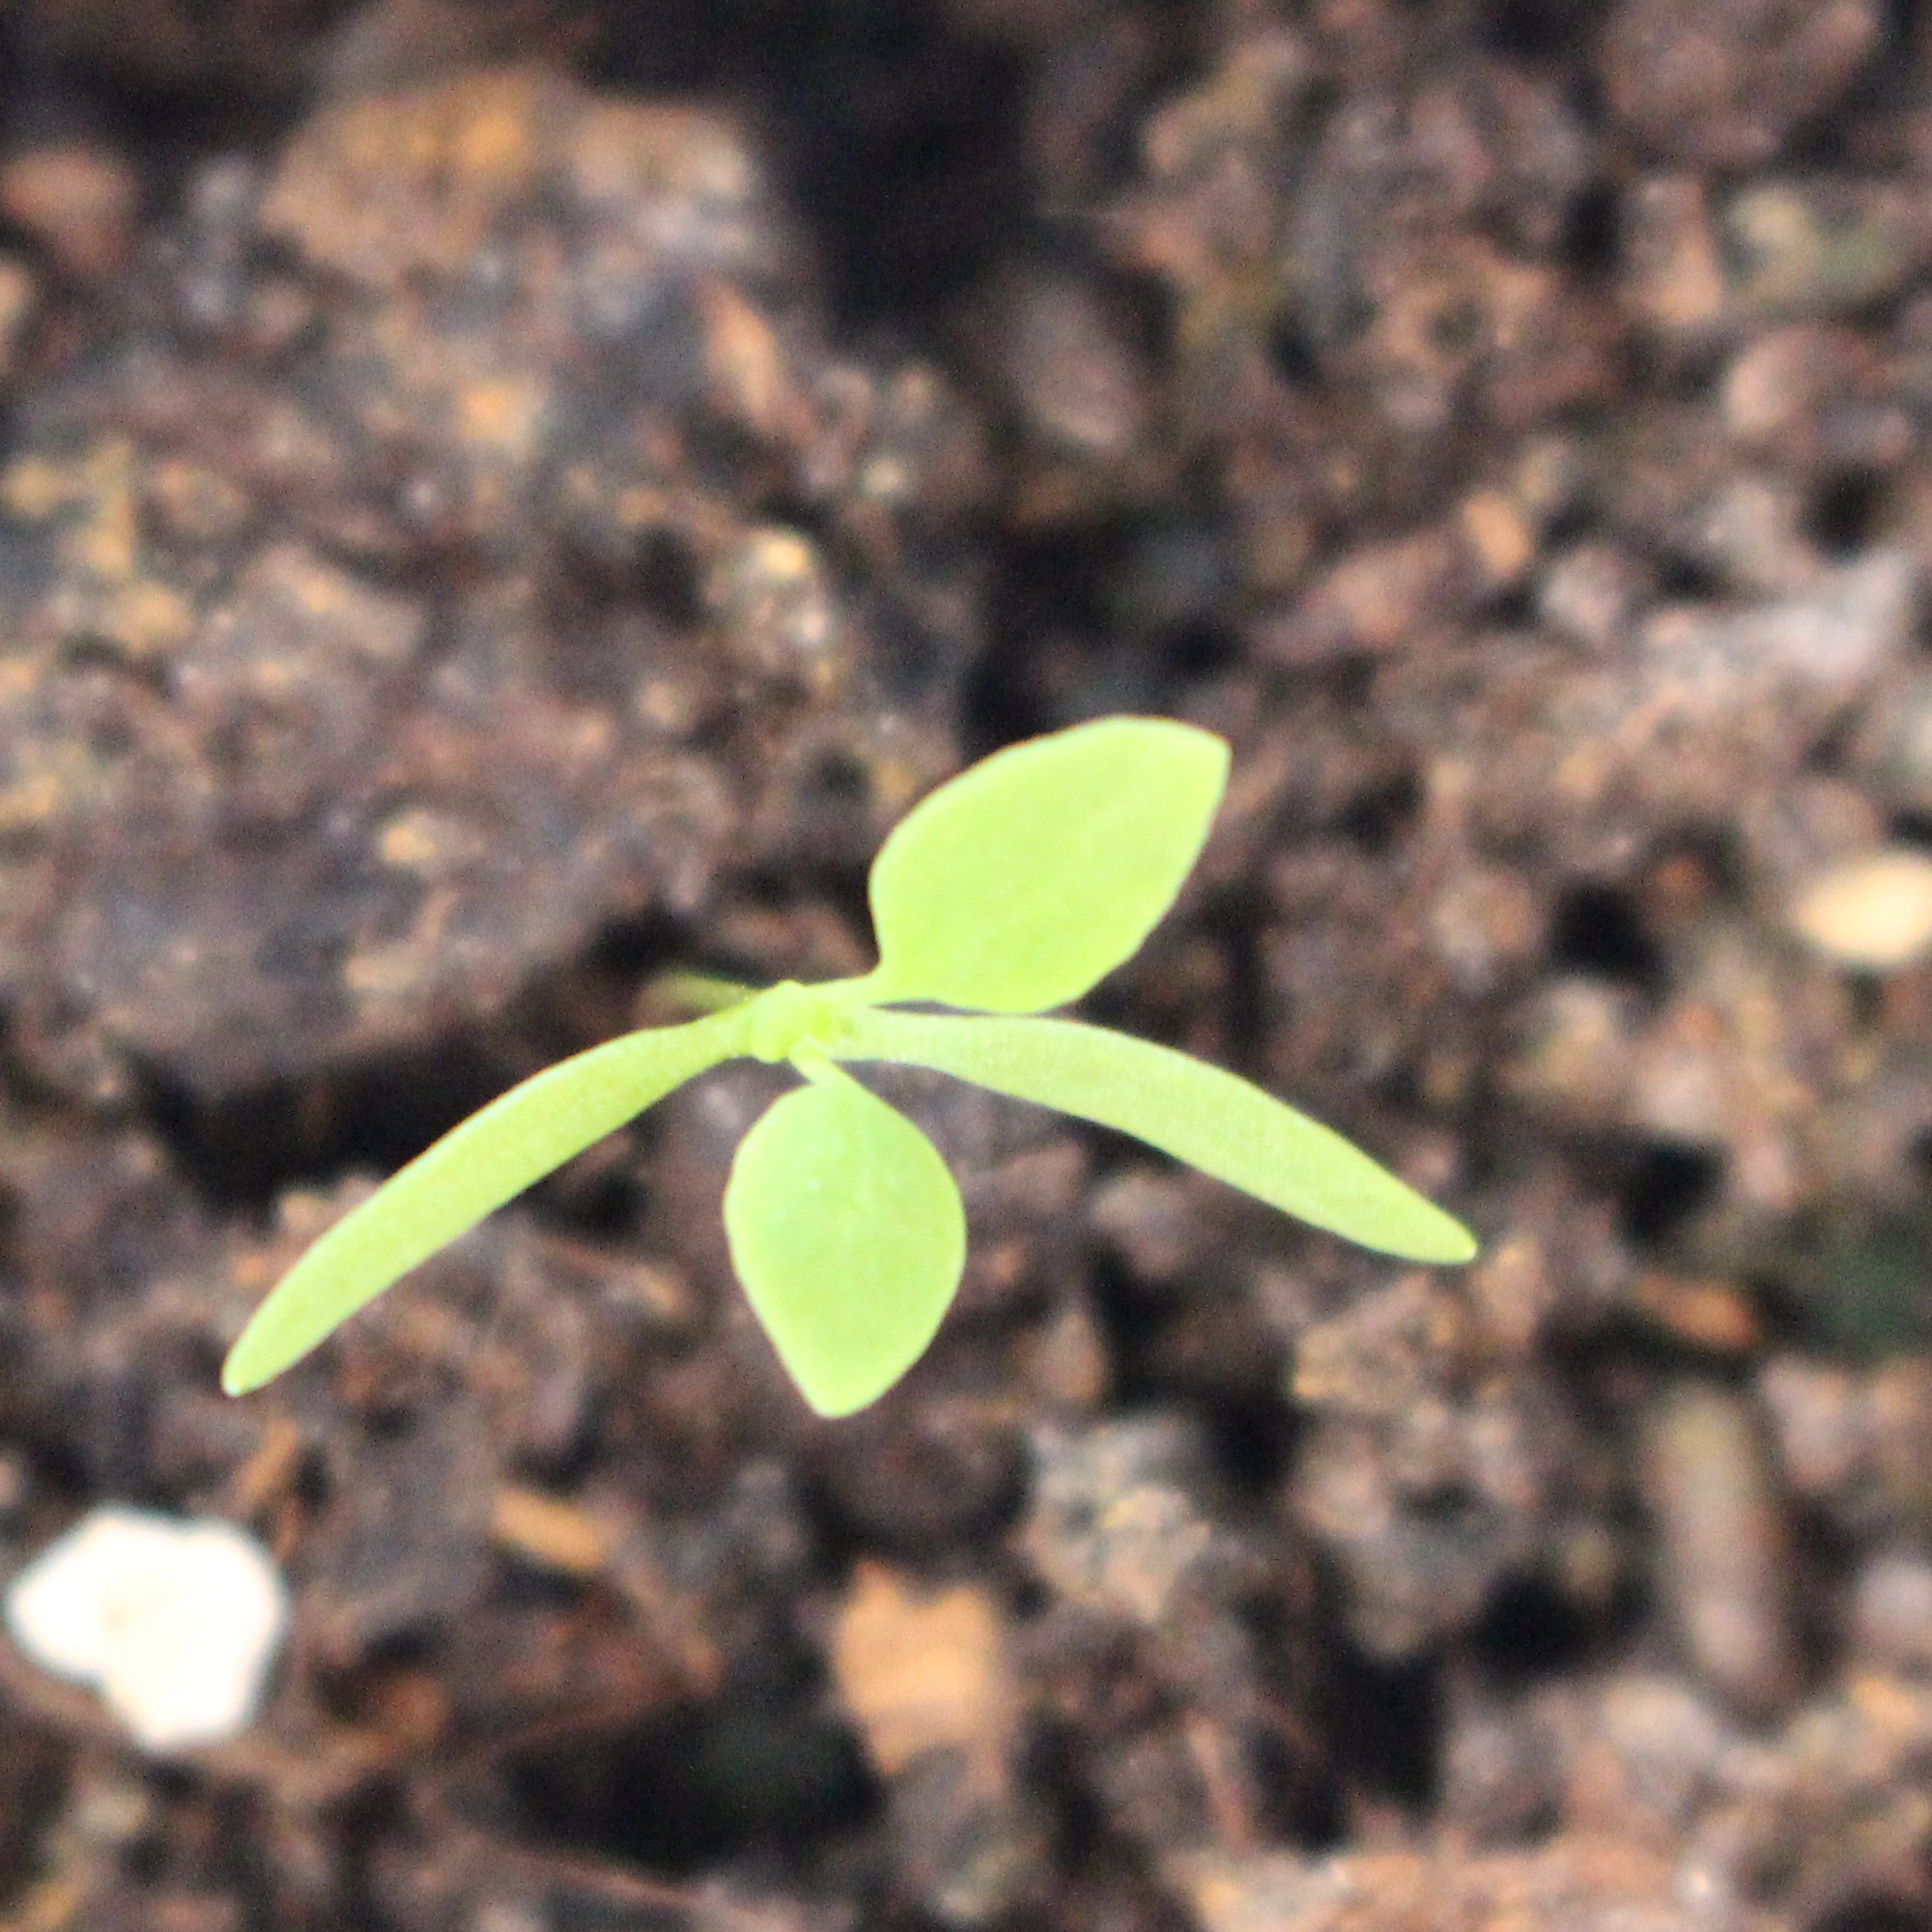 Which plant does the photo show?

Papaver rhoeas
